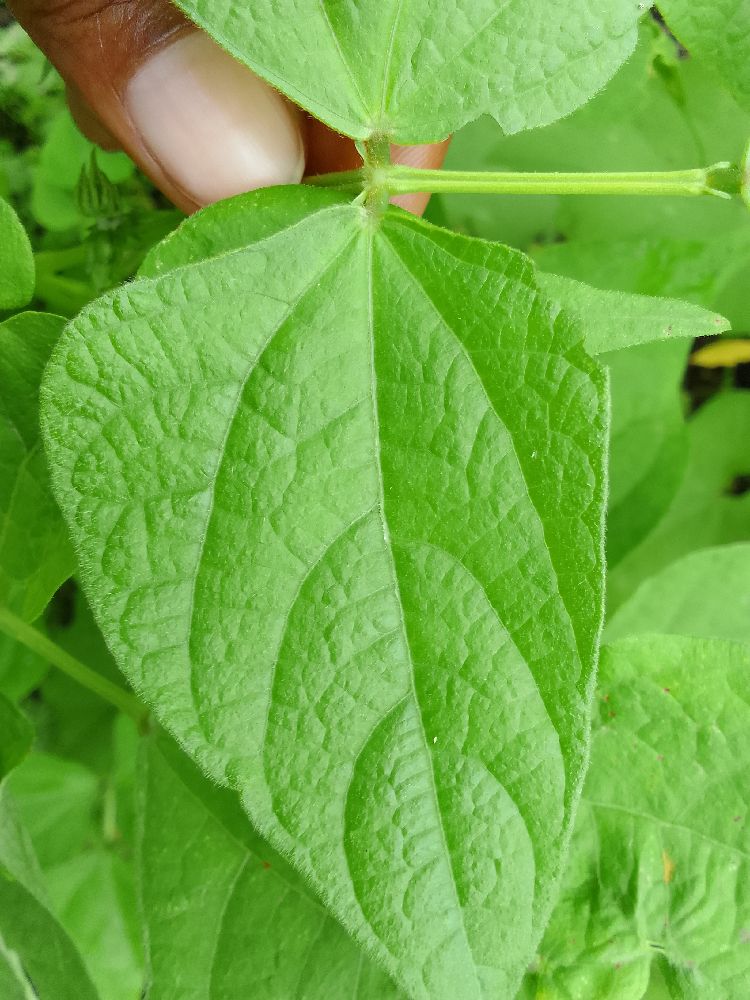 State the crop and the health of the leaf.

common bean, healthy
